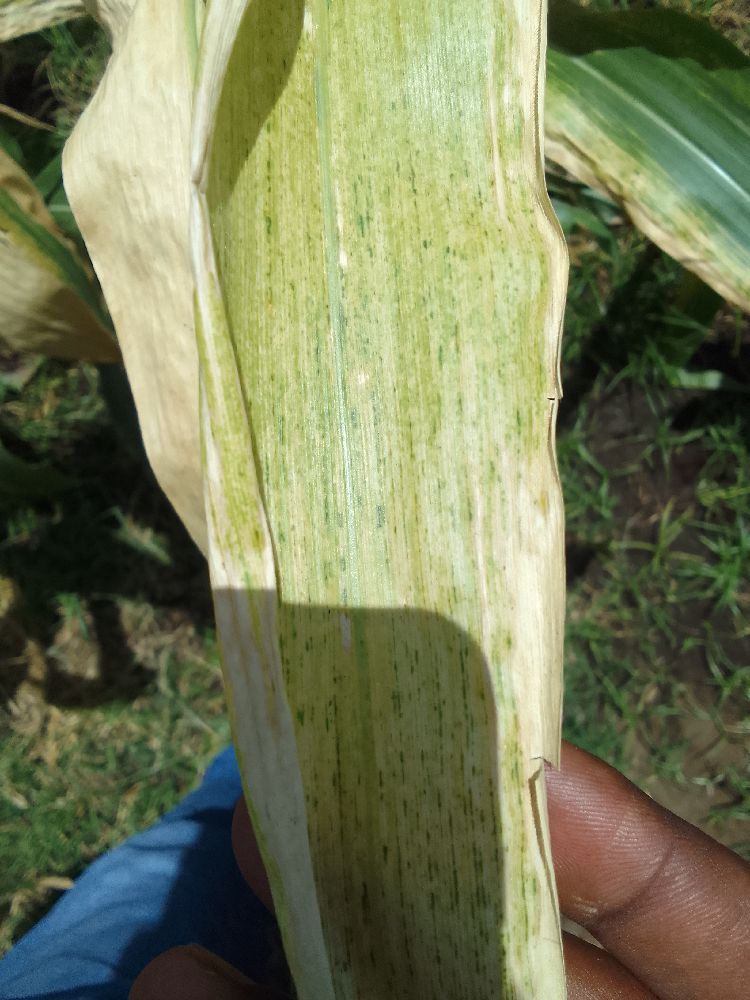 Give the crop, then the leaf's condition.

maize, maize lethal necrosis
